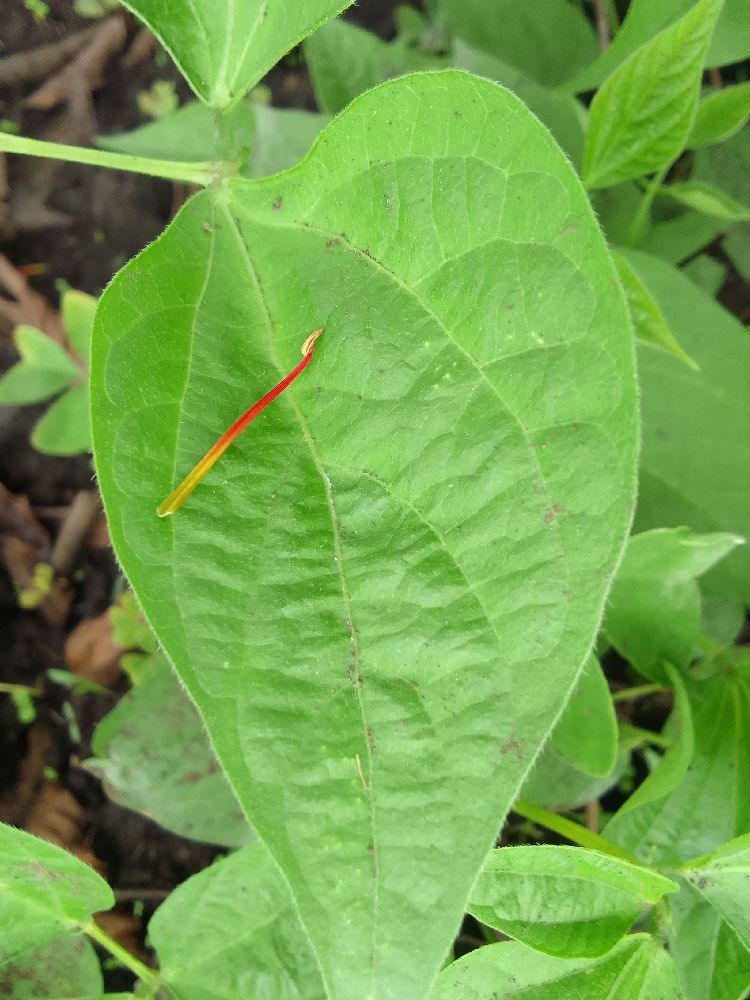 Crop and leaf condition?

common bean, healthy
